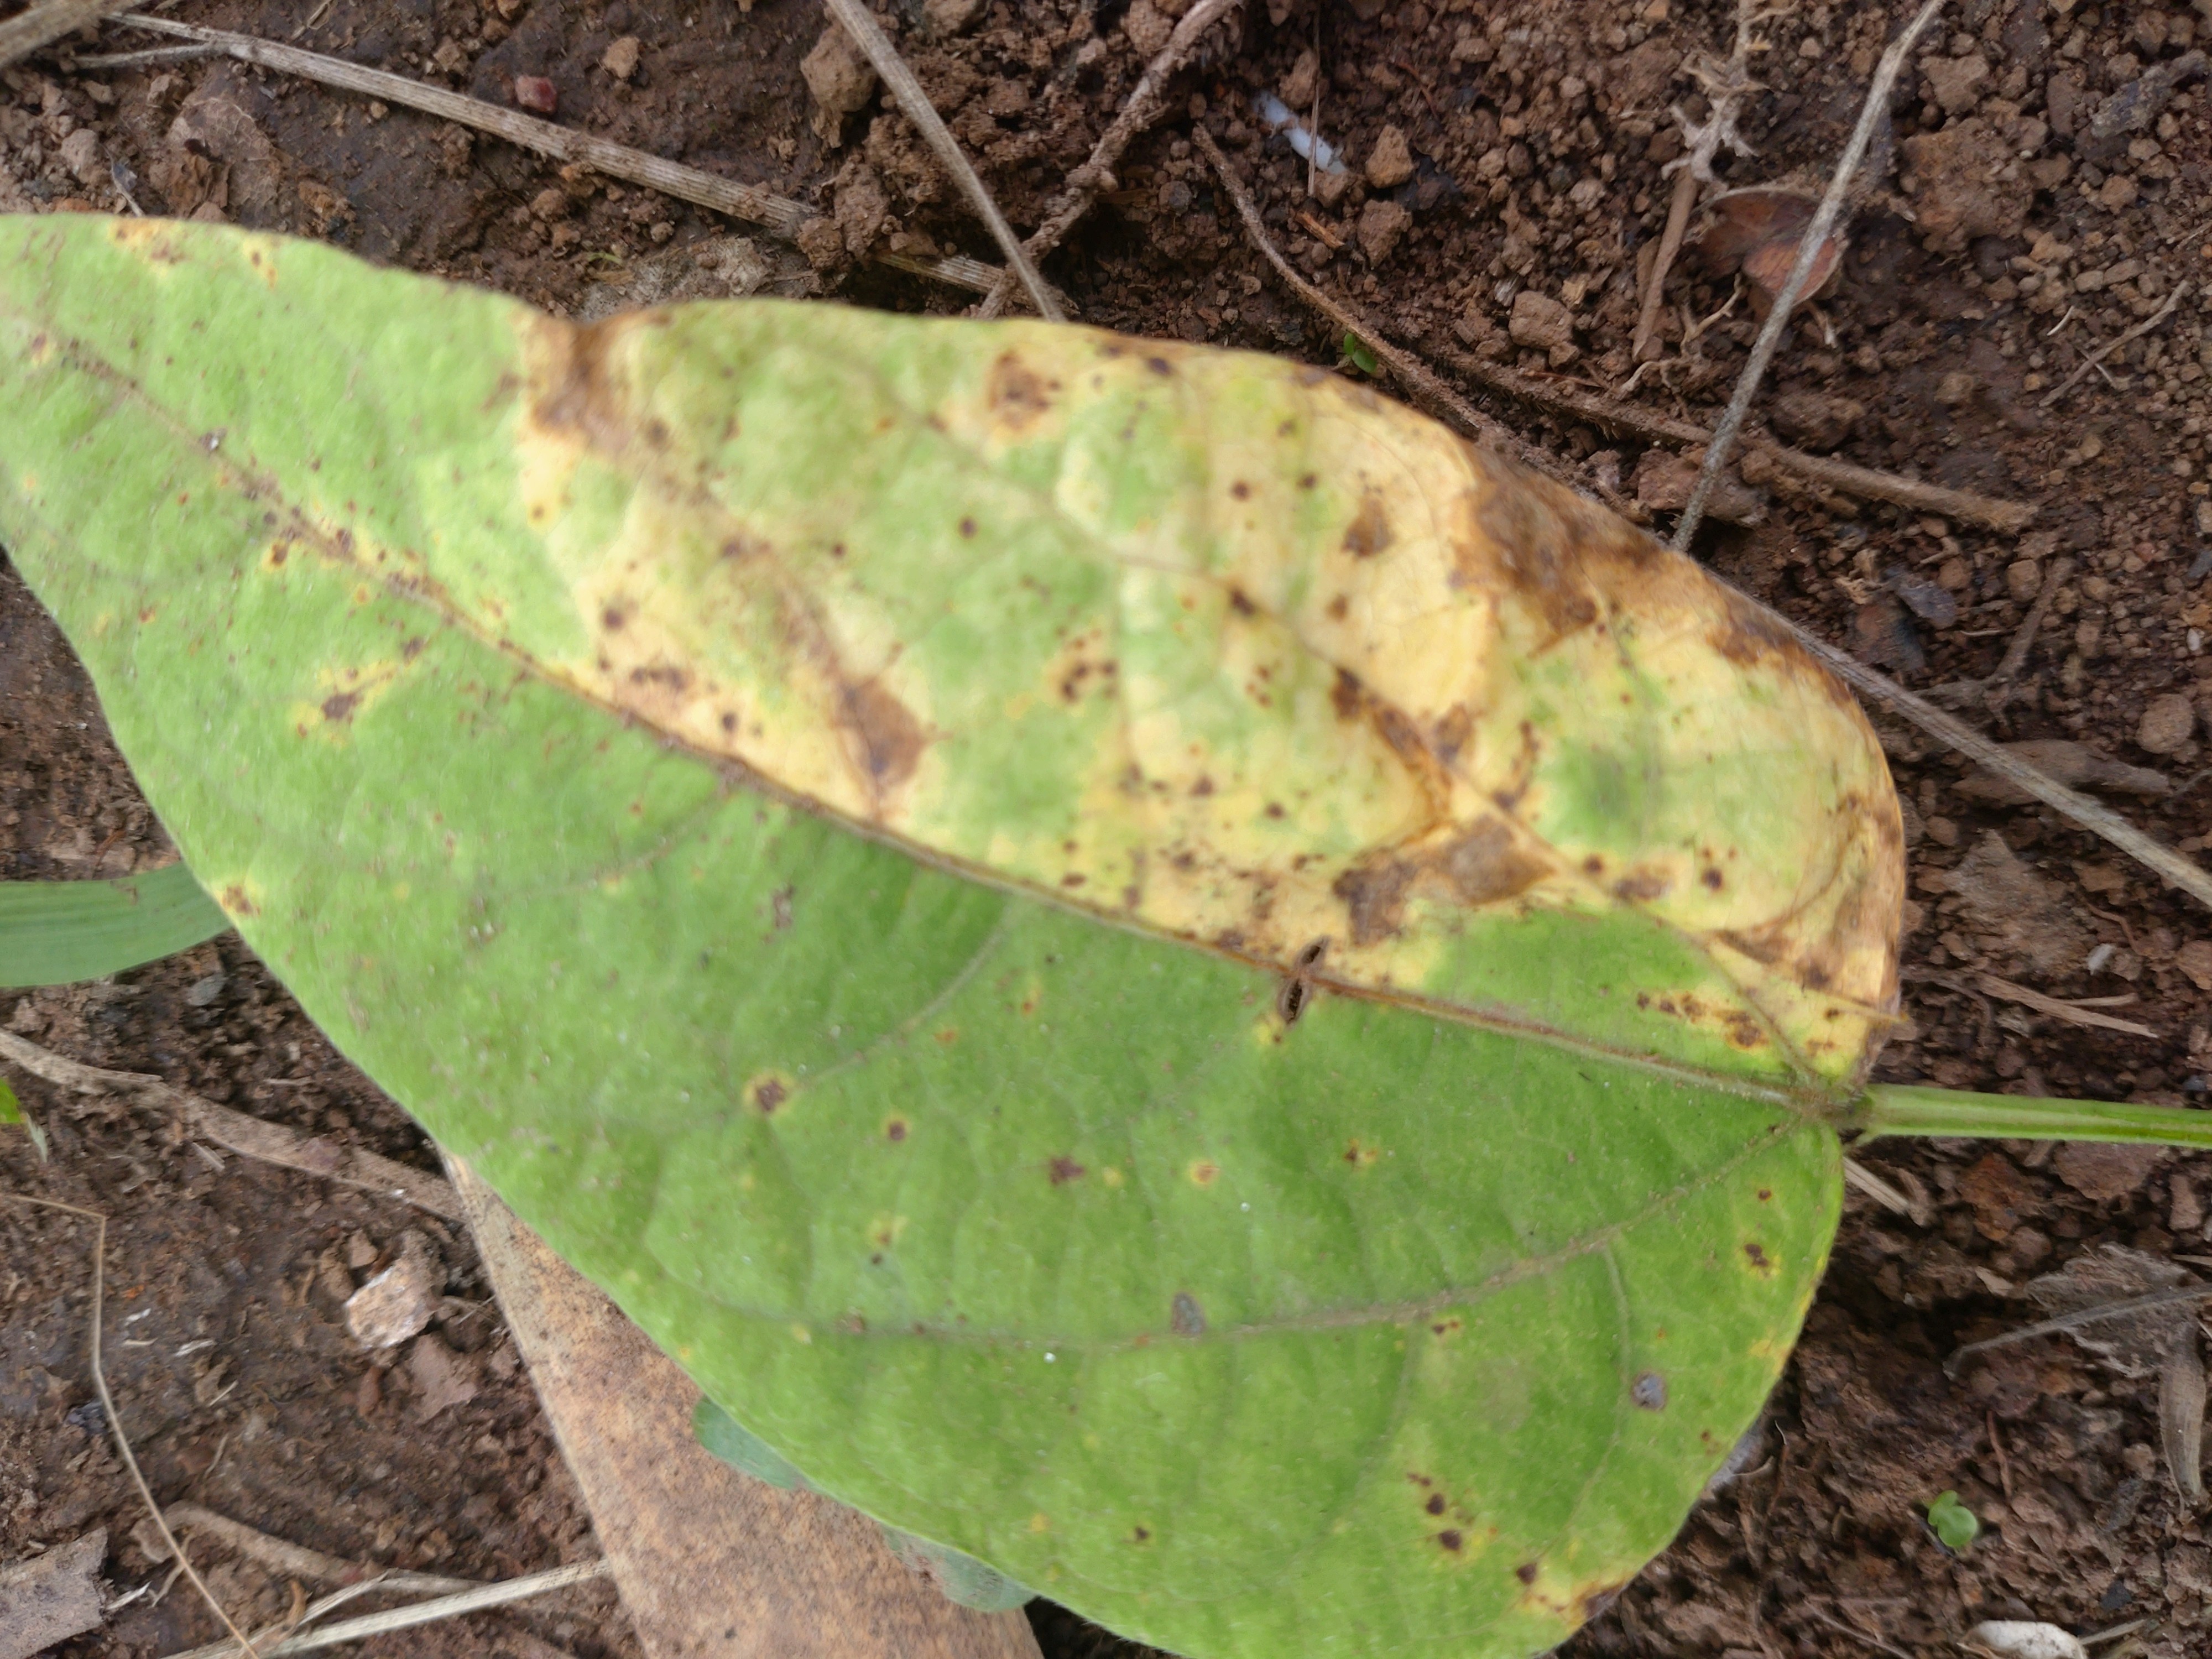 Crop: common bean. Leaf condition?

rust
